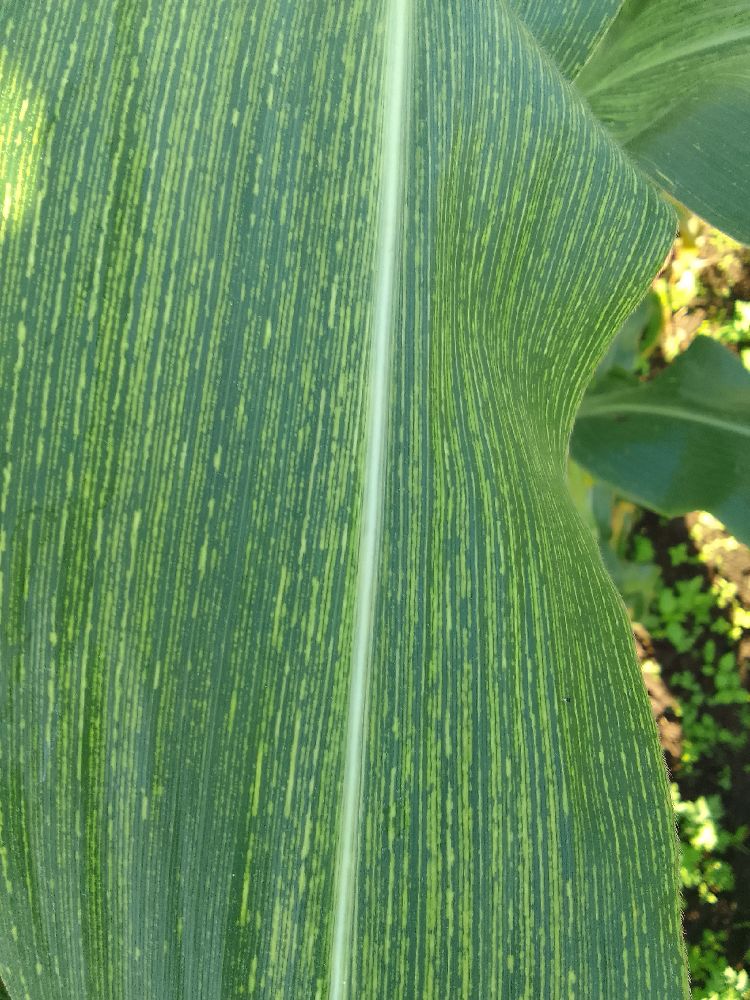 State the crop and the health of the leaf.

maize, maize streak virus
